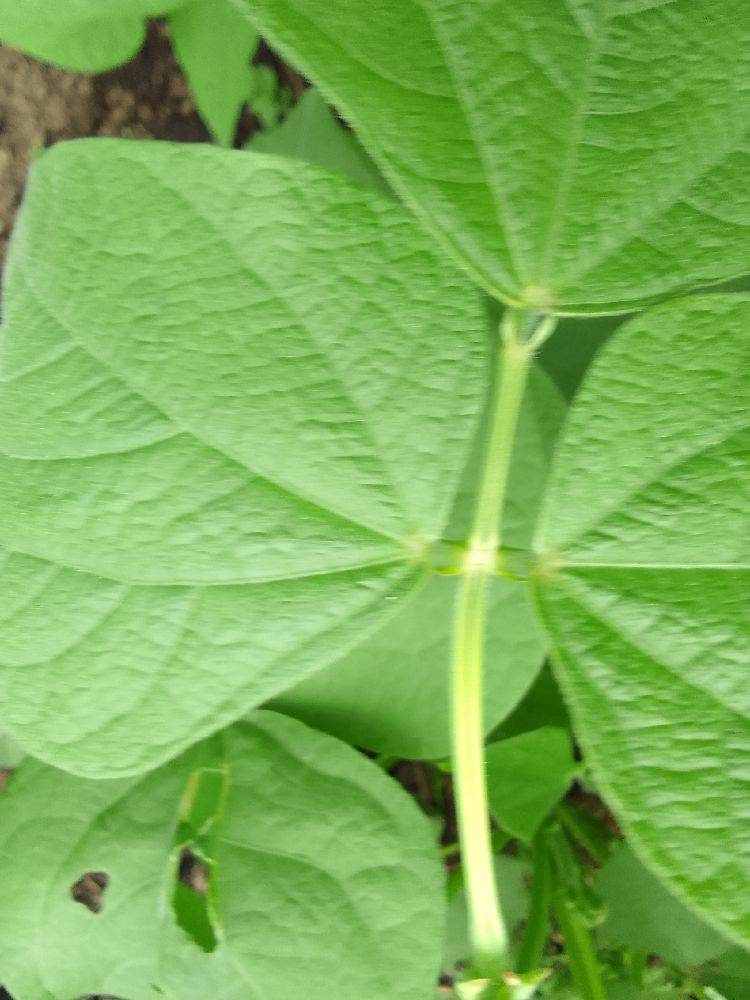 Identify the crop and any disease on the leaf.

common bean, healthy
